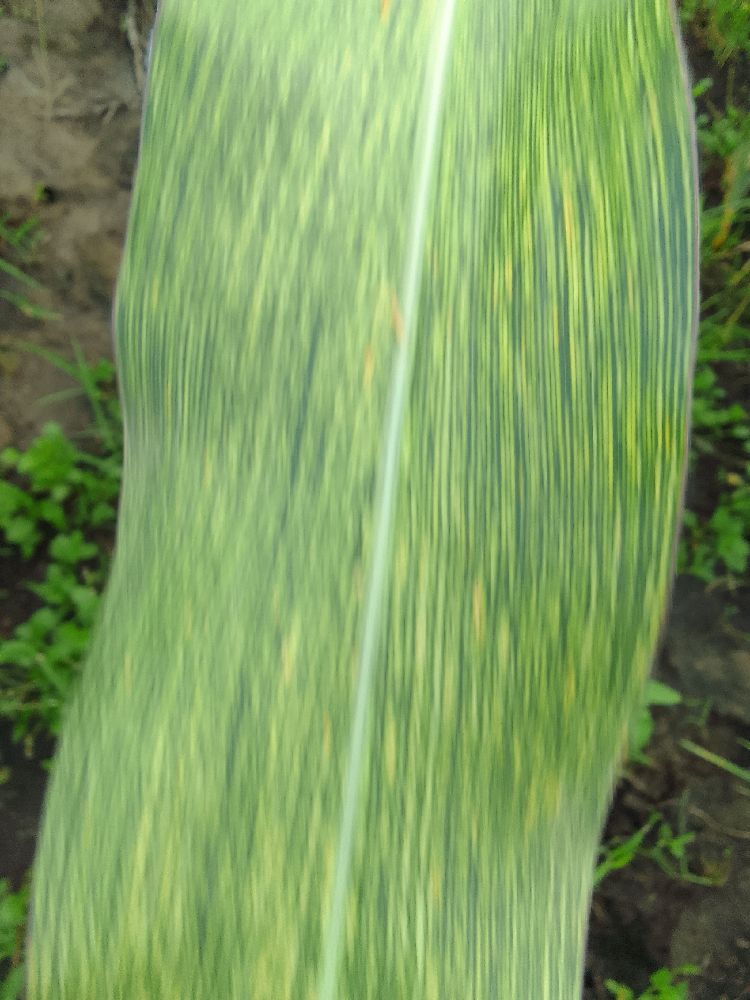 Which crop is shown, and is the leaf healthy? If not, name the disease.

maize, maize streak virus
